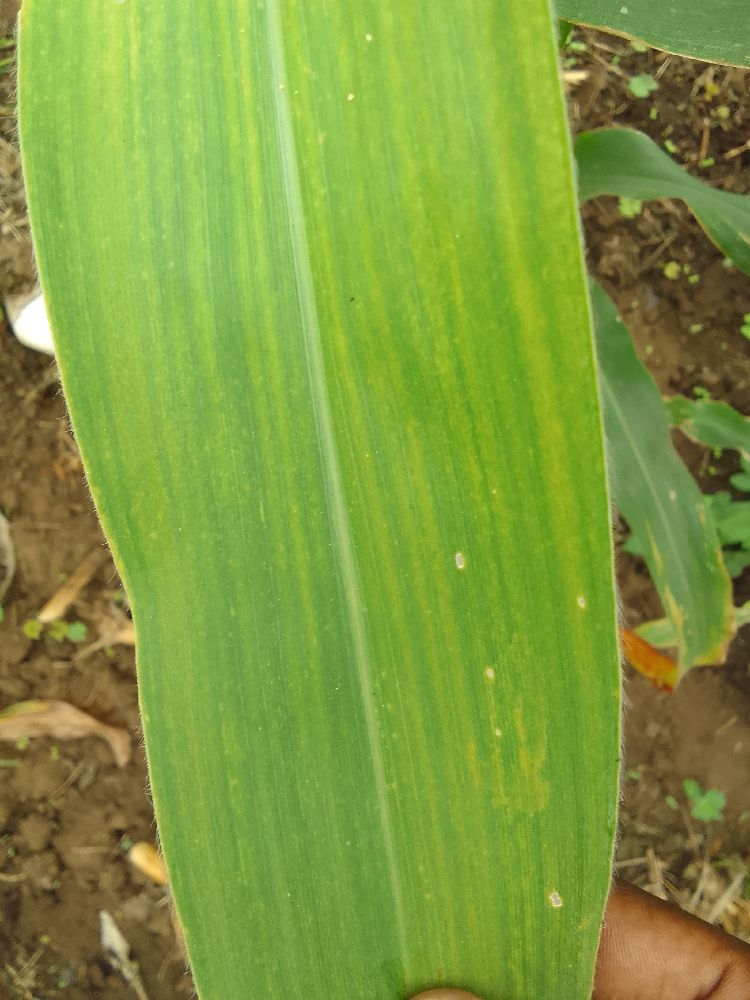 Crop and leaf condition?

maize, maize lethal necrosis
